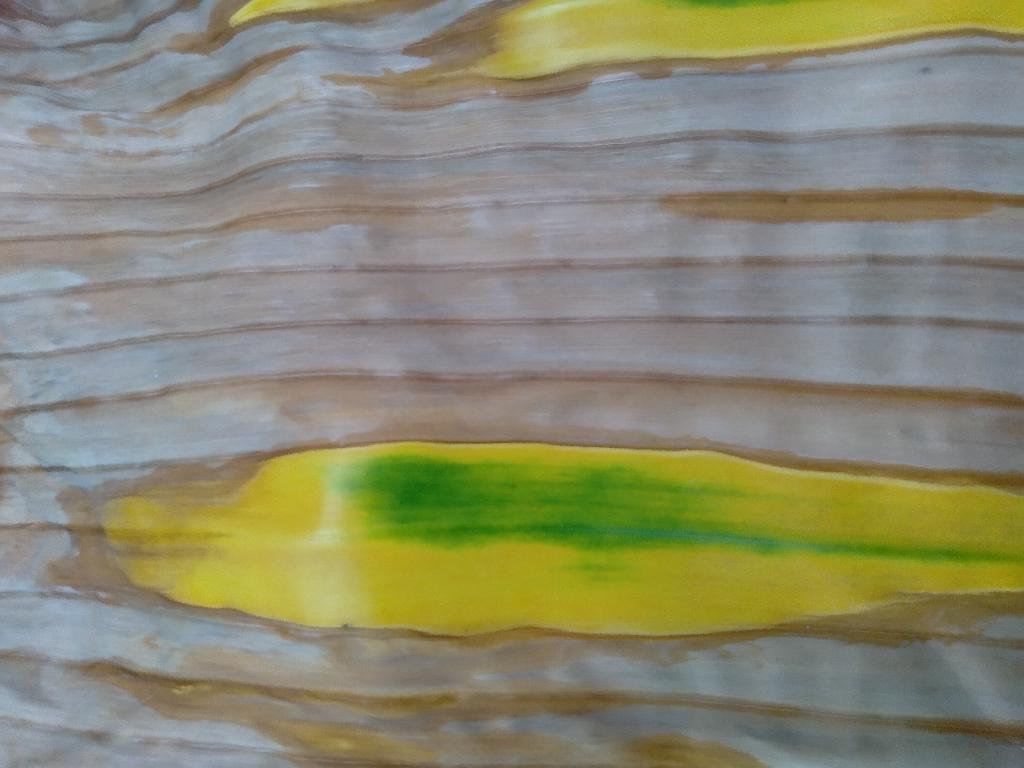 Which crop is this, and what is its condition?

banana, fusarium wilt race 1
